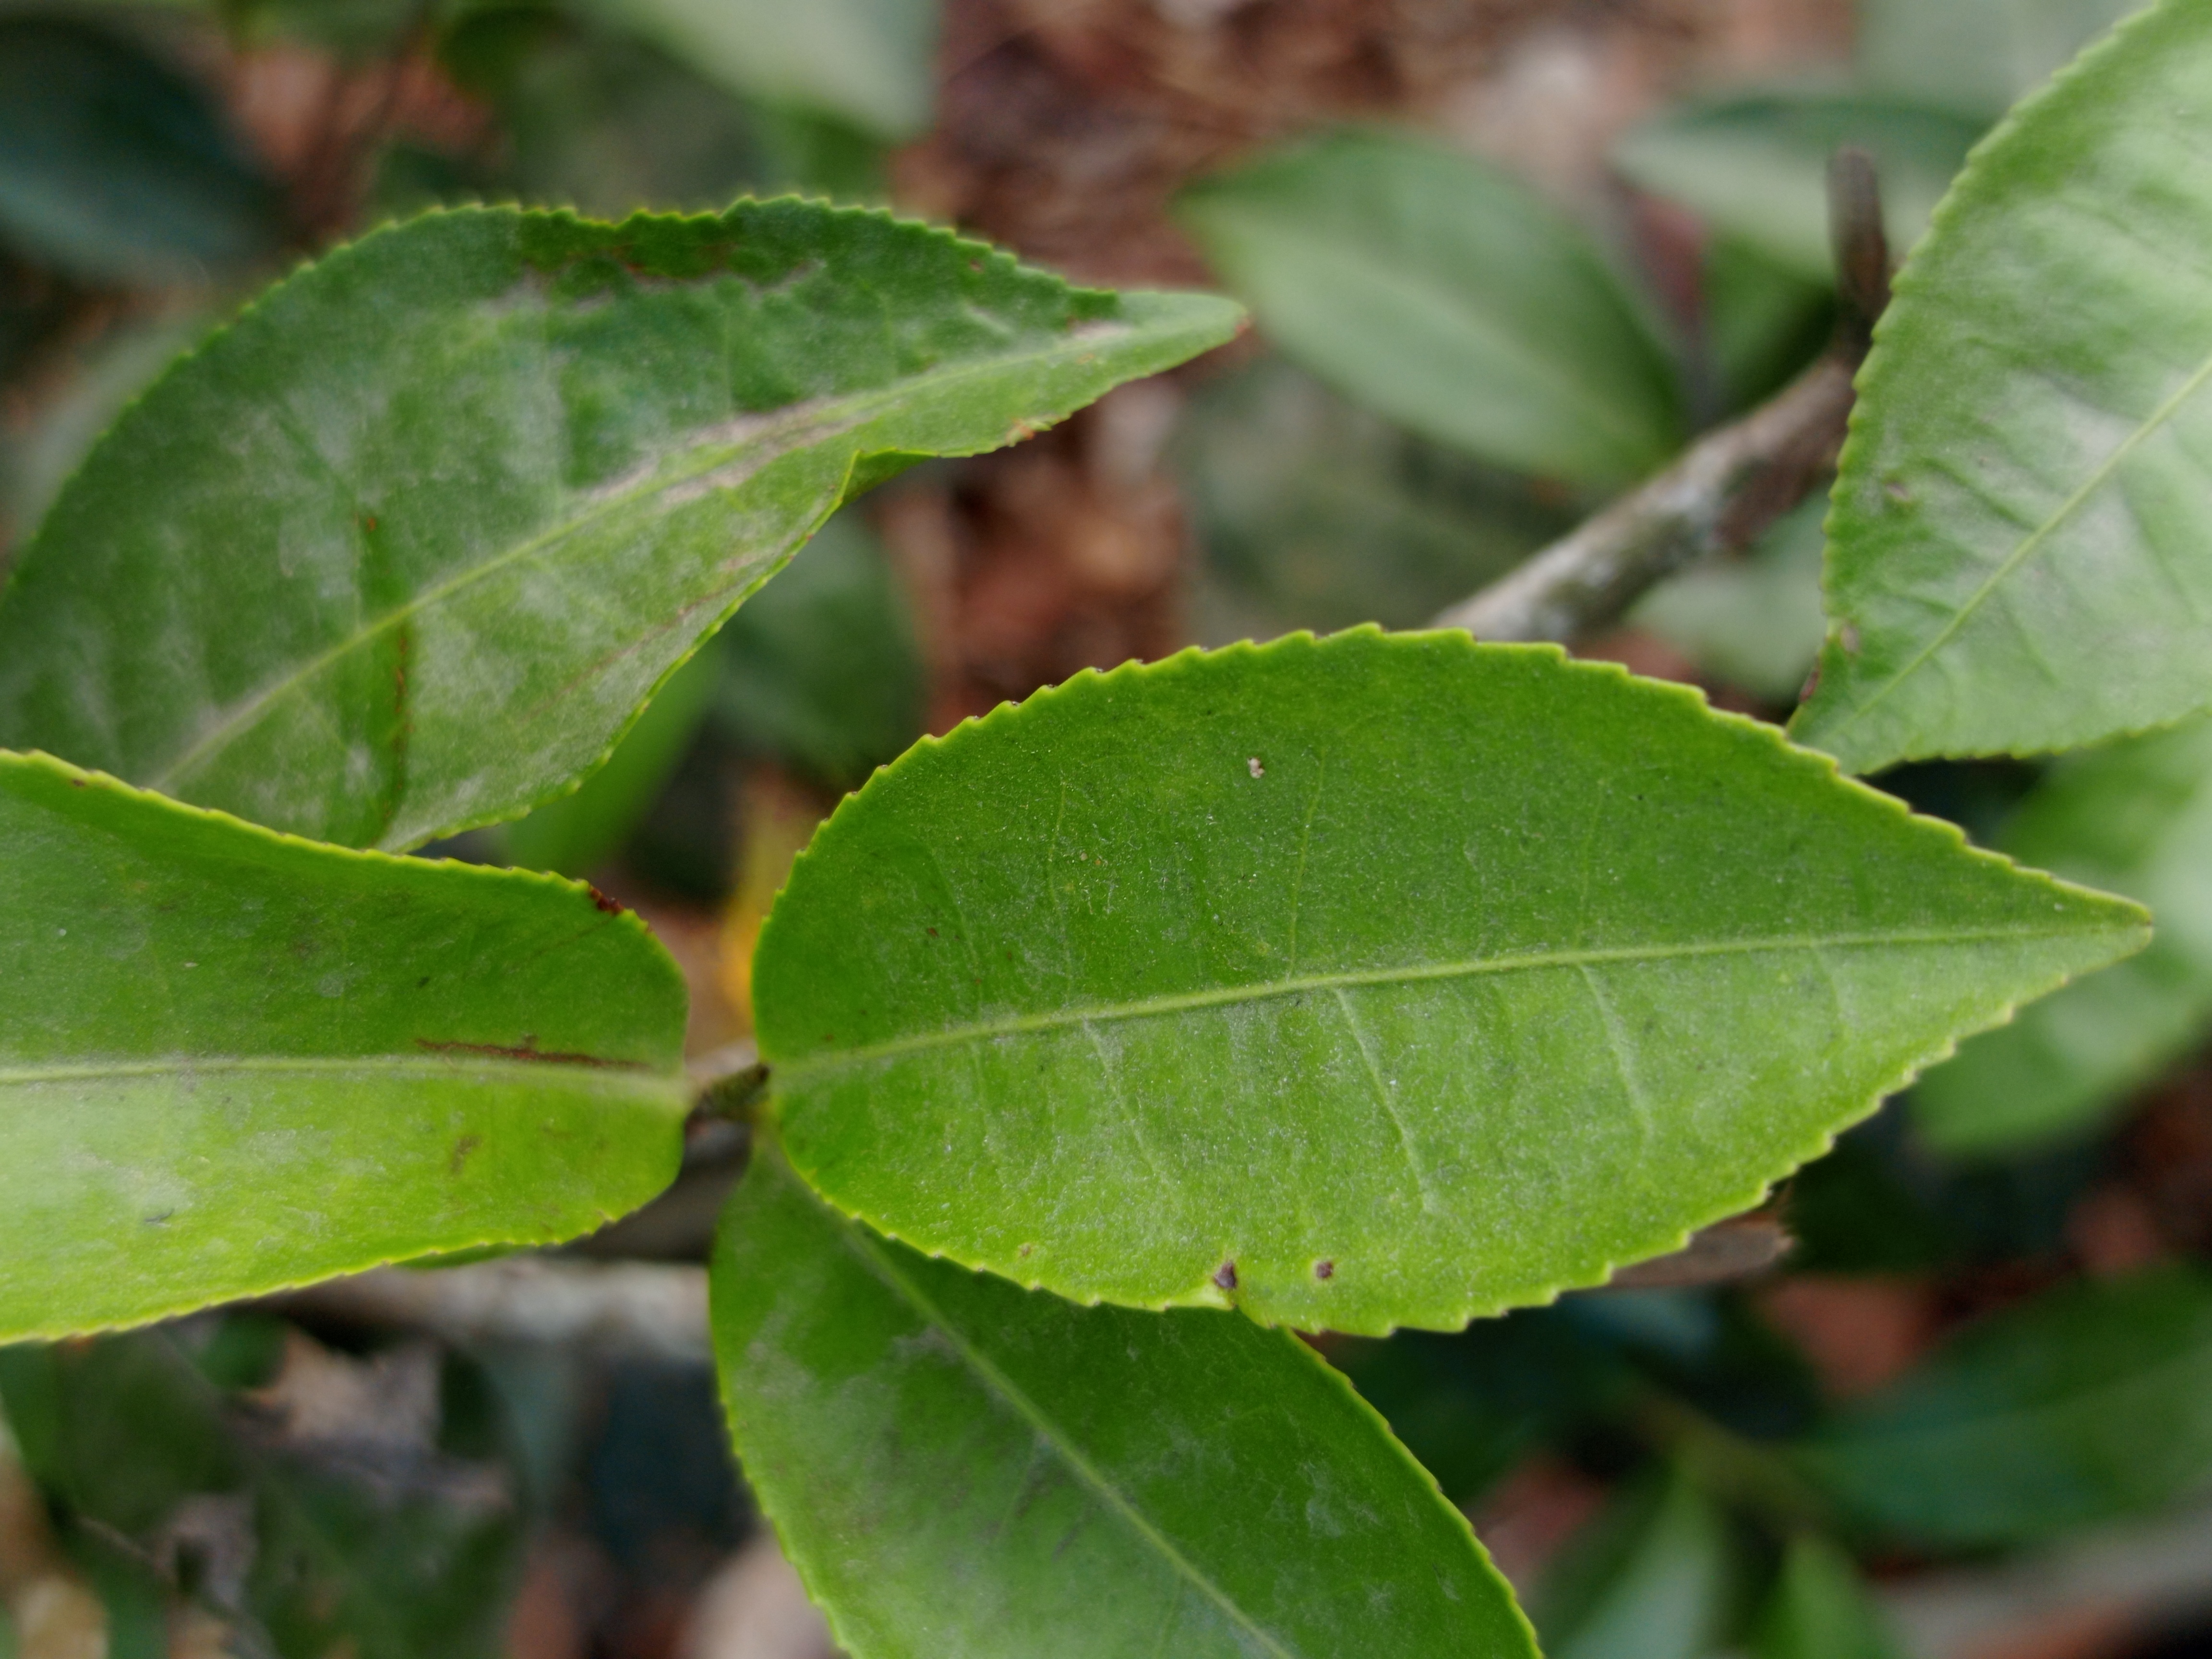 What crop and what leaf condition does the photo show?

tea, healthy leaf
